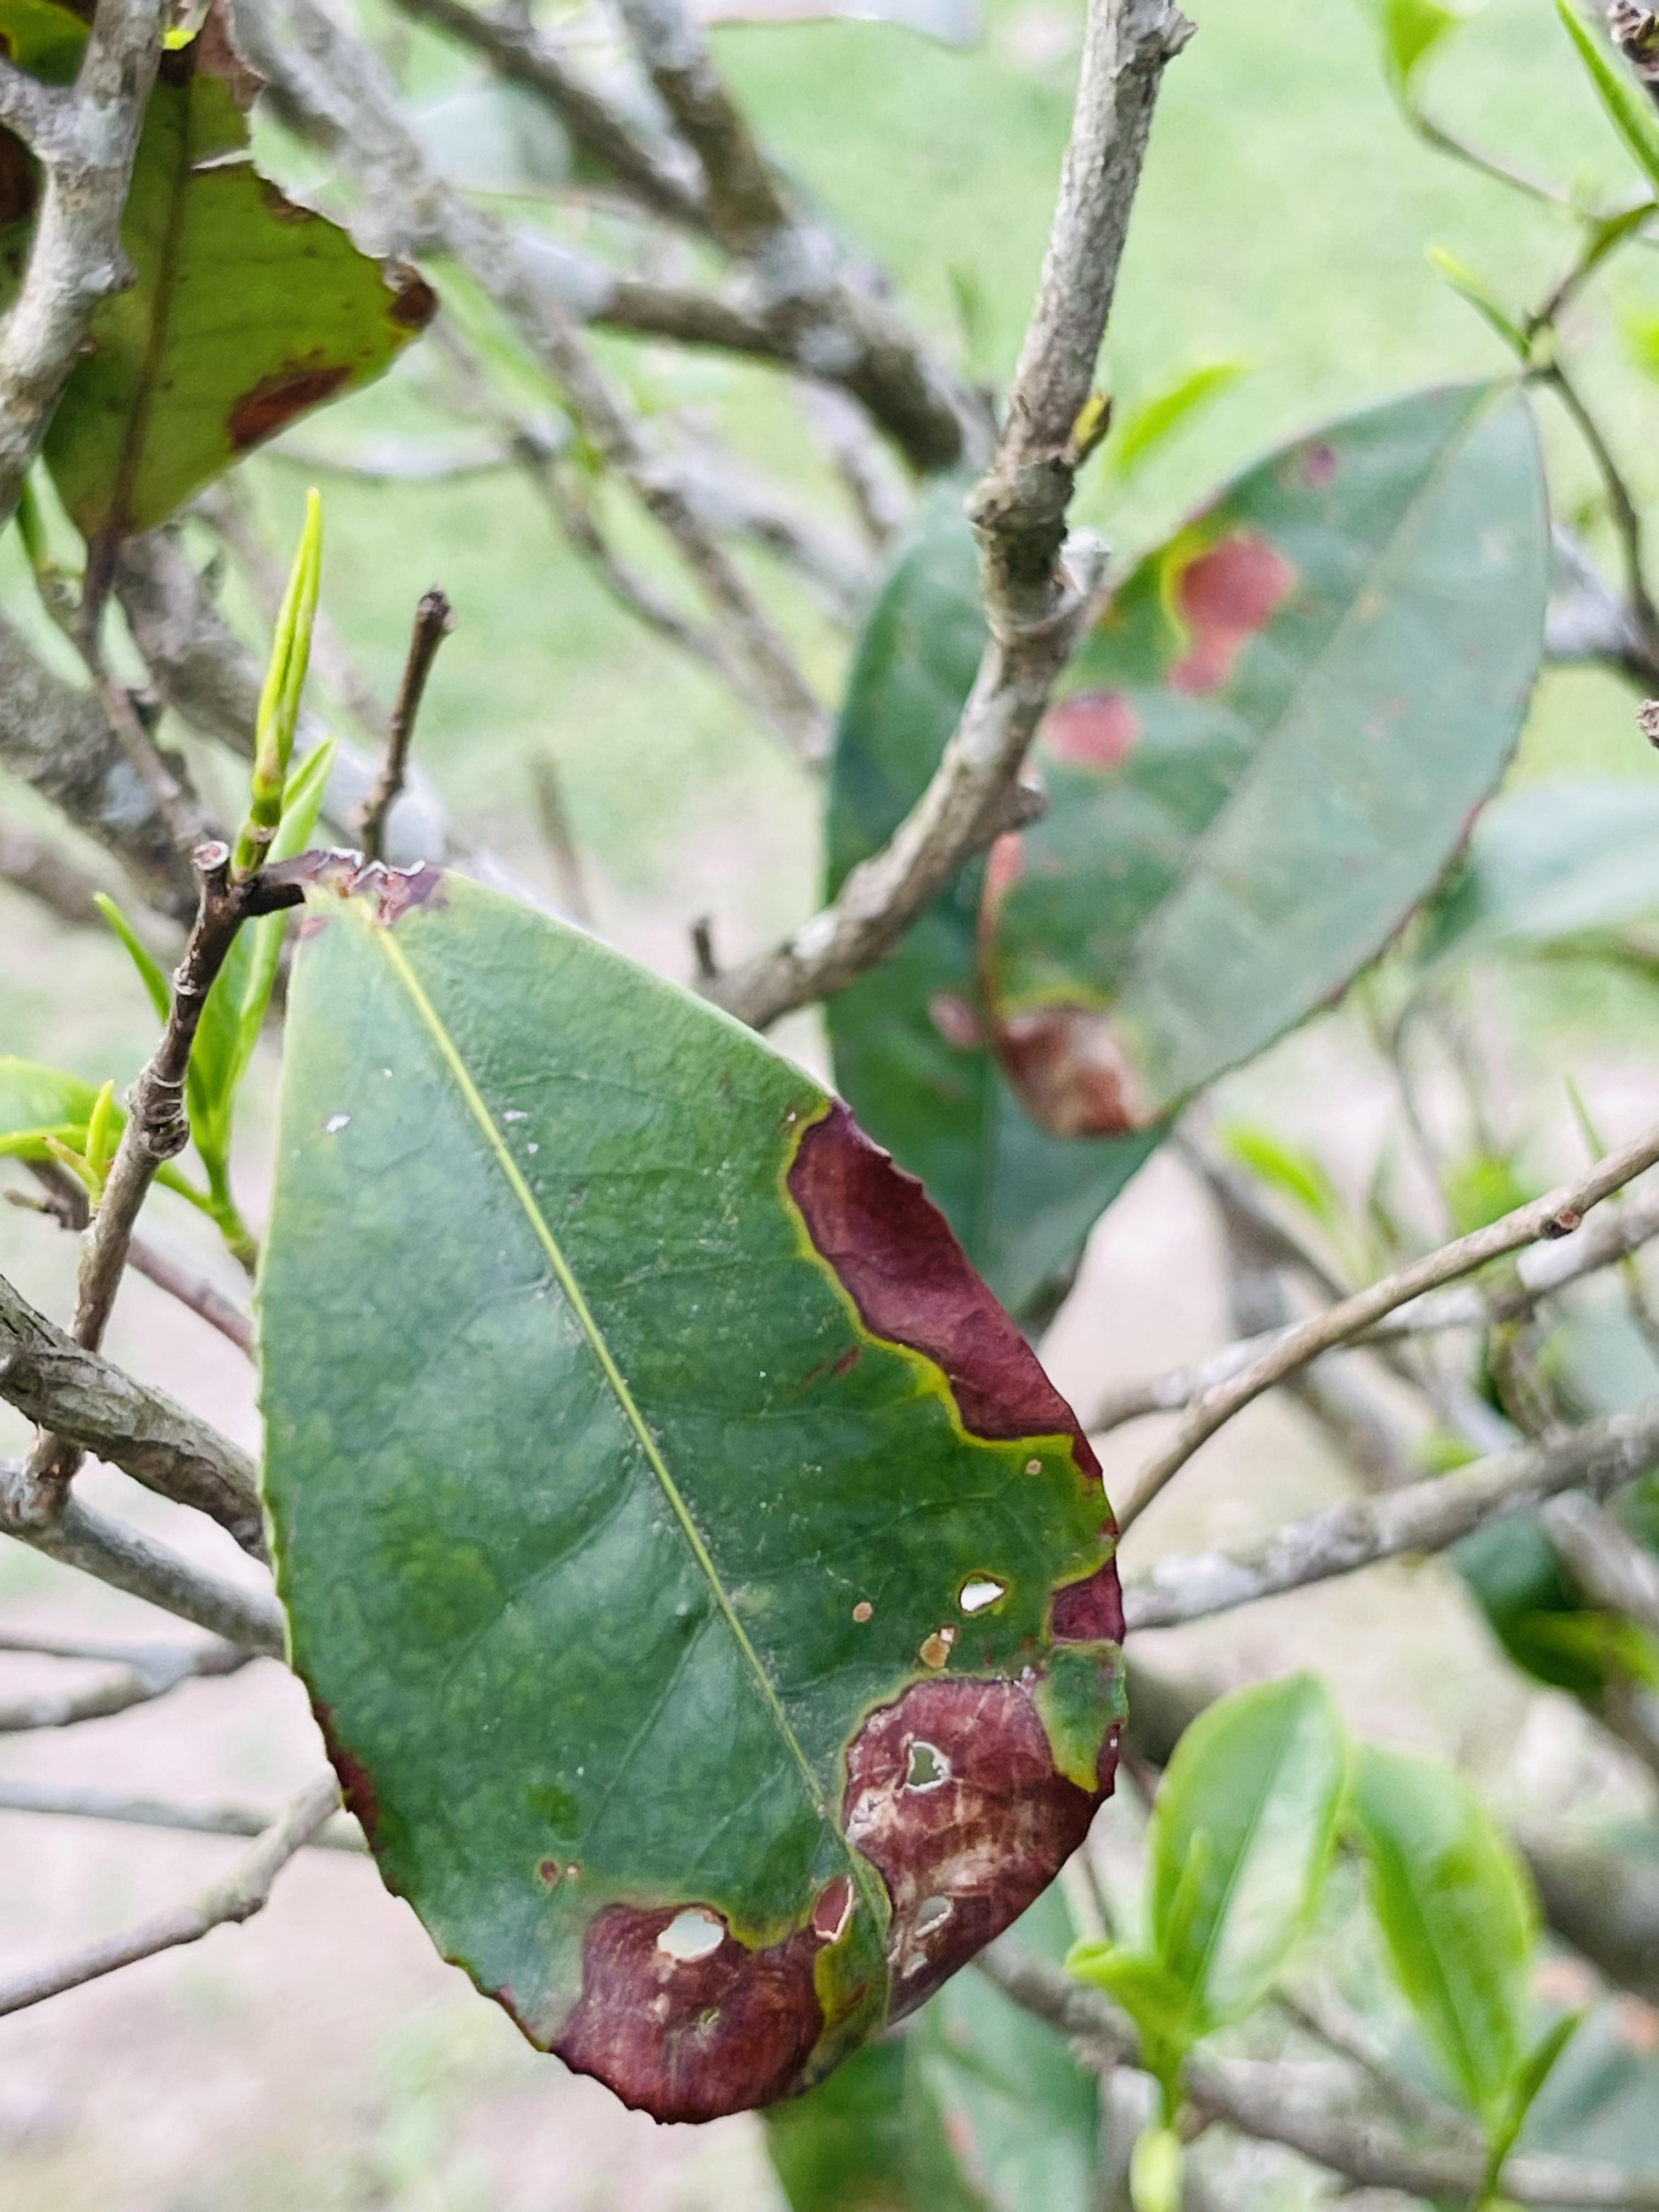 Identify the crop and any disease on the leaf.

tea, blight
